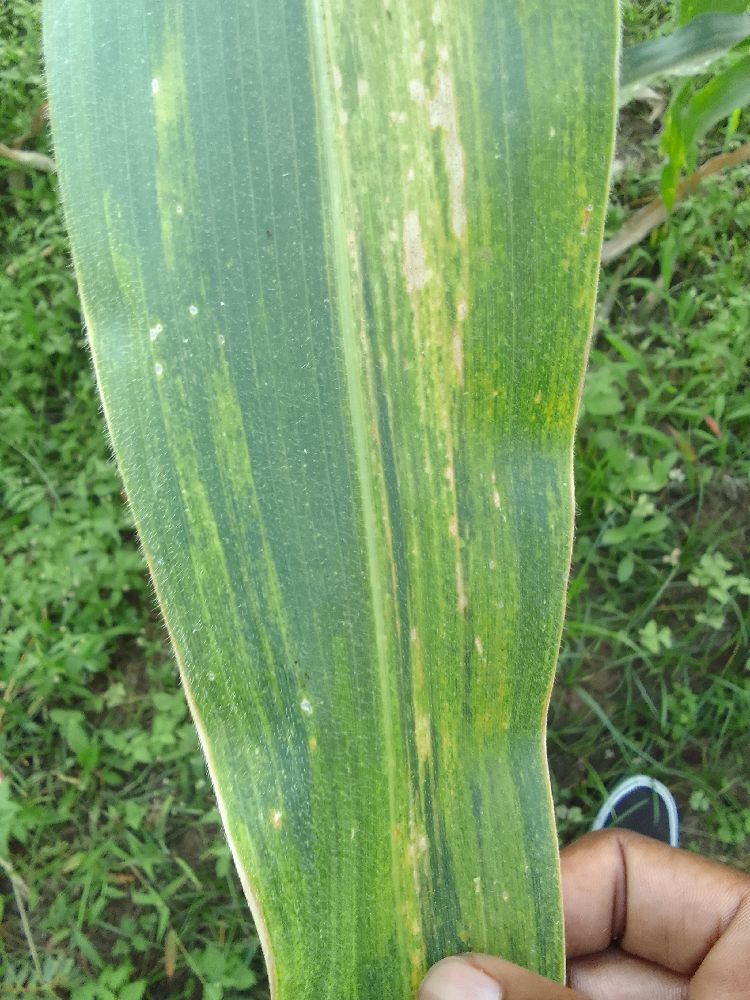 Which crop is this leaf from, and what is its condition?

maize, maize lethal necrosis
